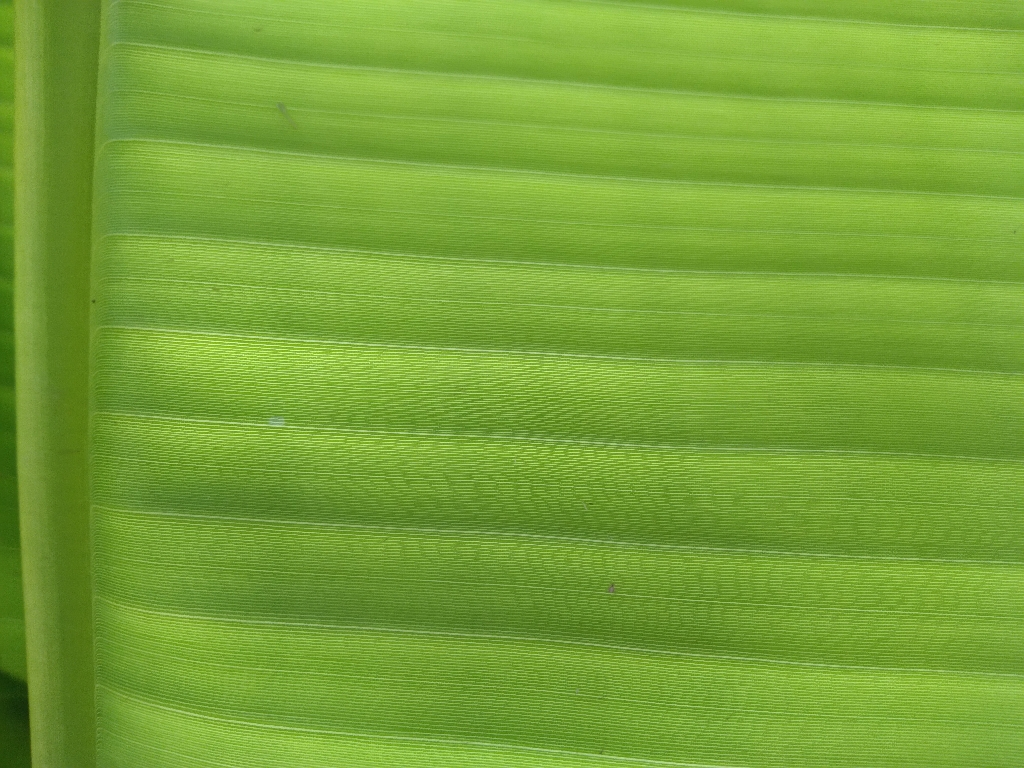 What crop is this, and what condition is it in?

banana, healthy
